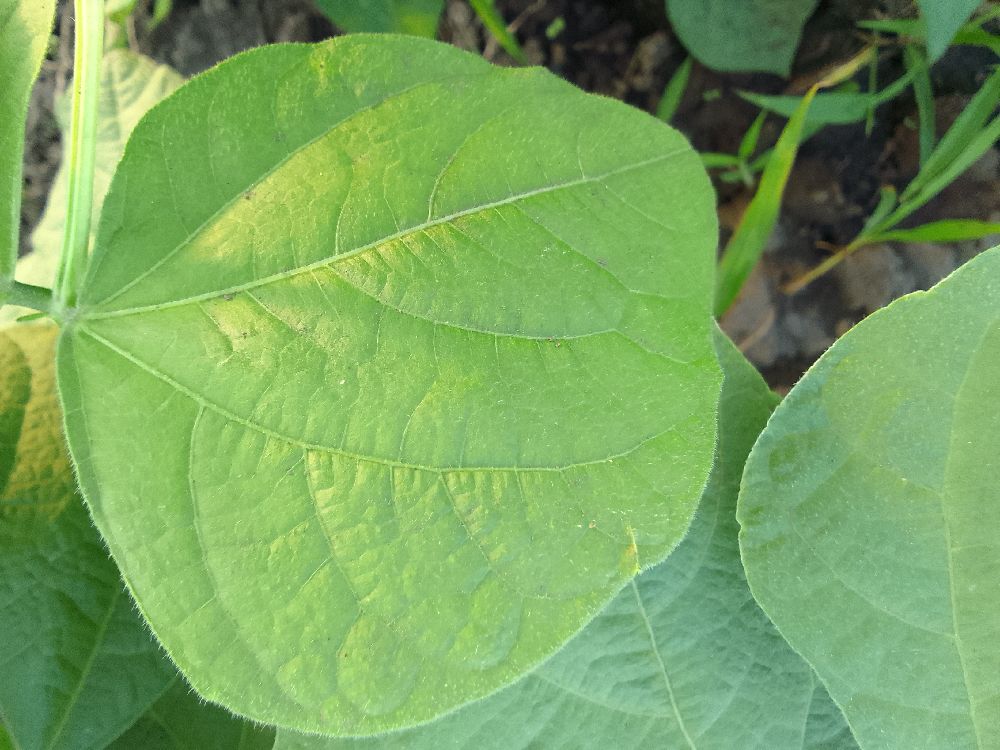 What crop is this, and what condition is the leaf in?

common bean, healthy
